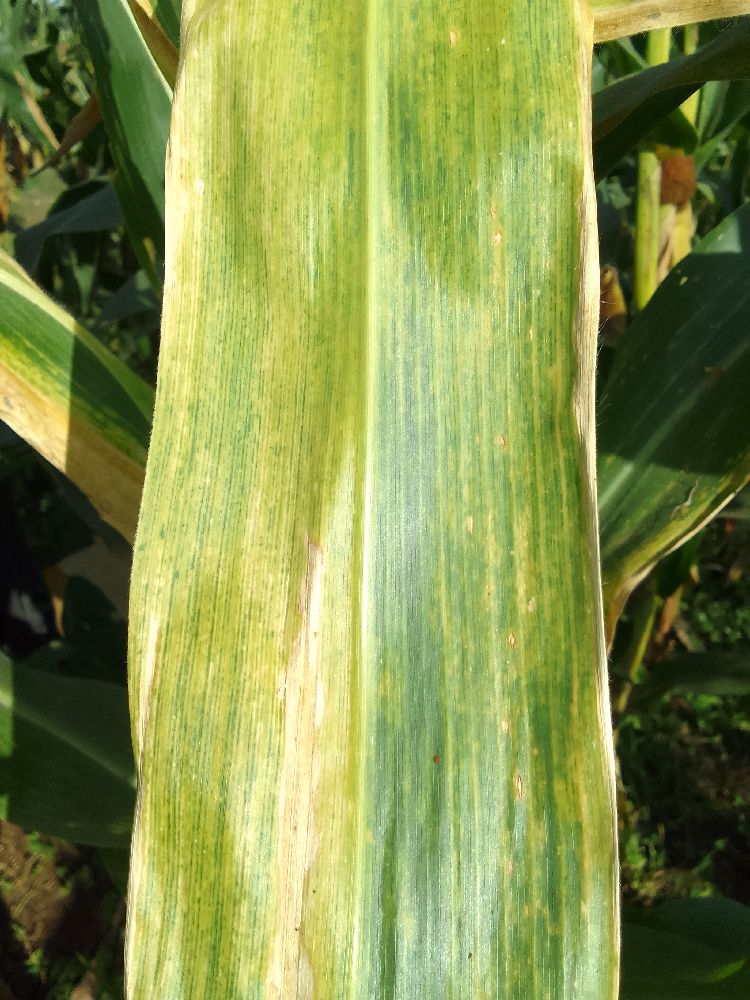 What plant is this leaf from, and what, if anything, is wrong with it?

maize, maize lethal necrosis
